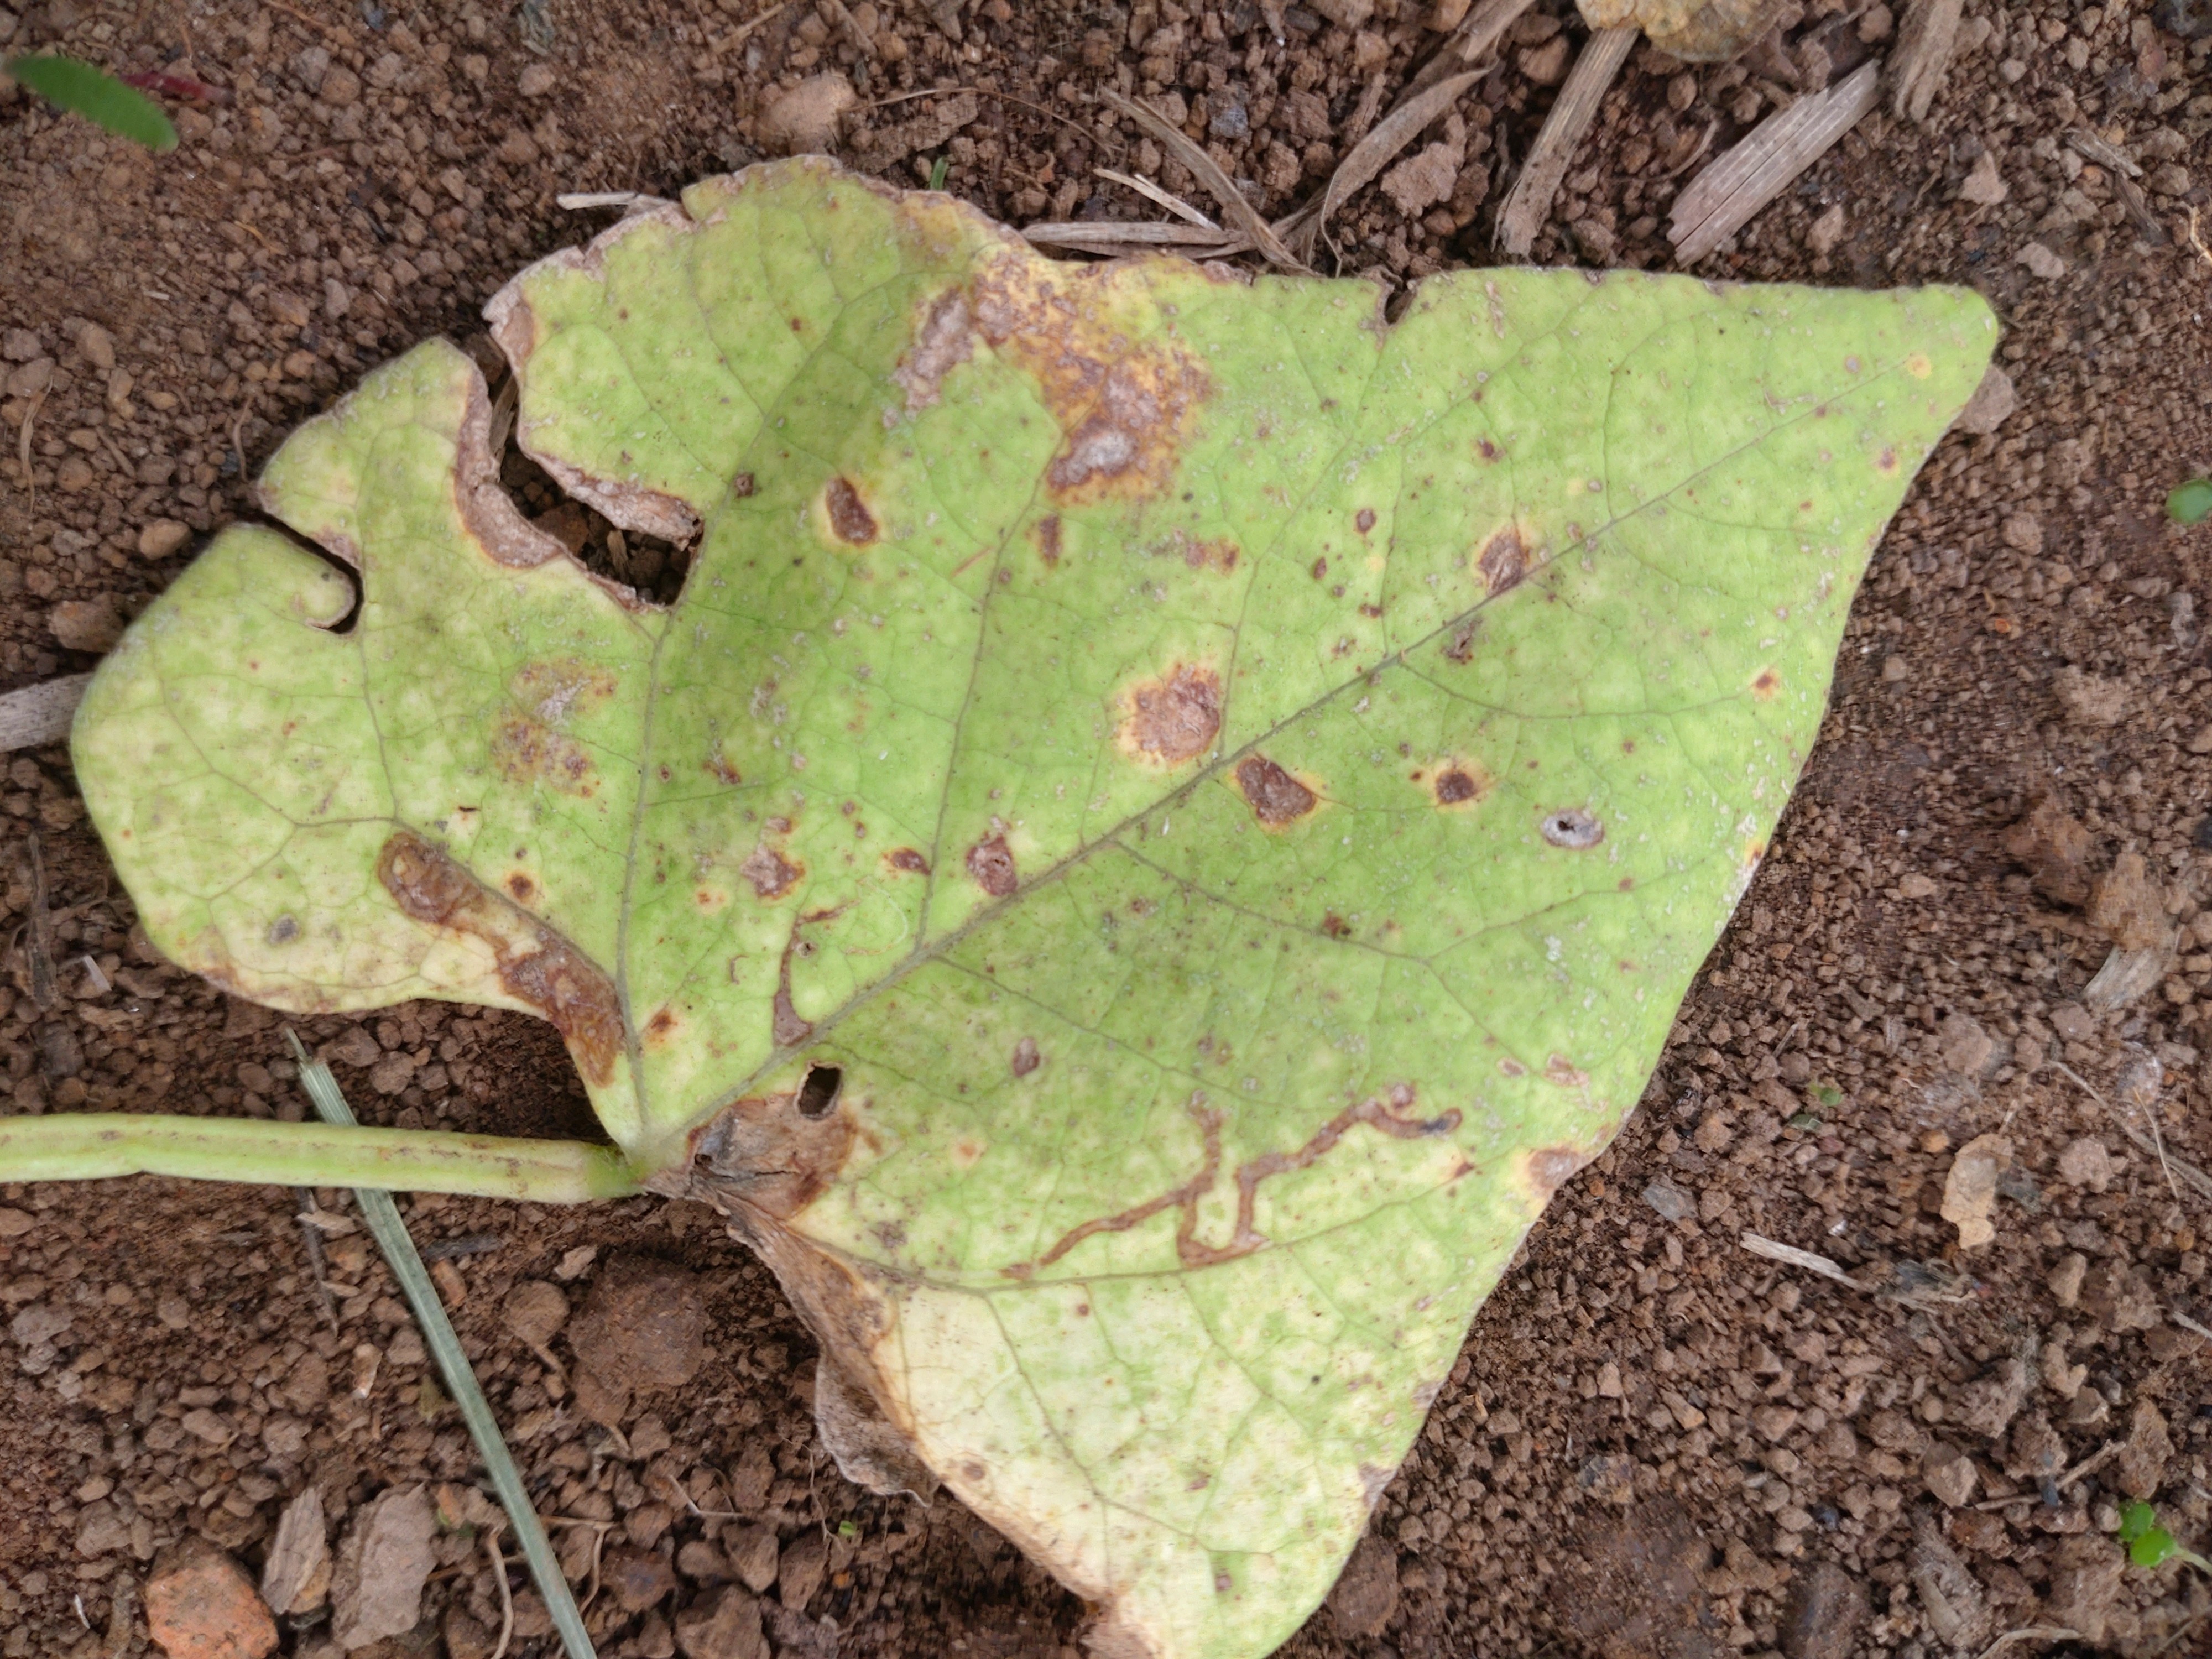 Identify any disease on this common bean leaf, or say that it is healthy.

rust
